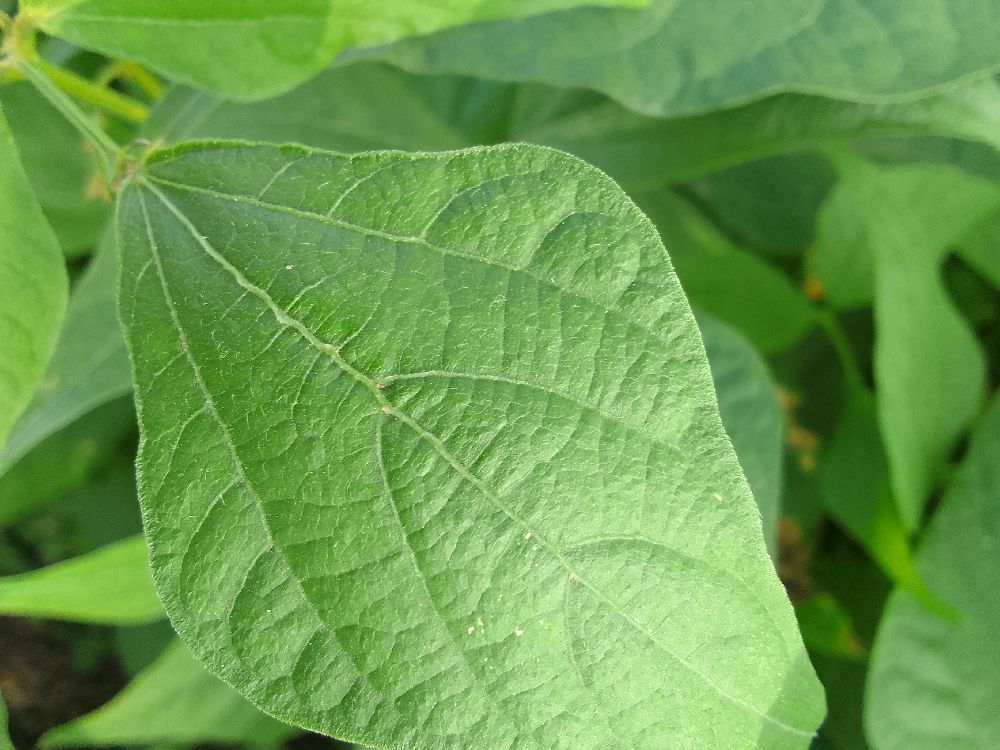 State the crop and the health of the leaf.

common bean, healthy
